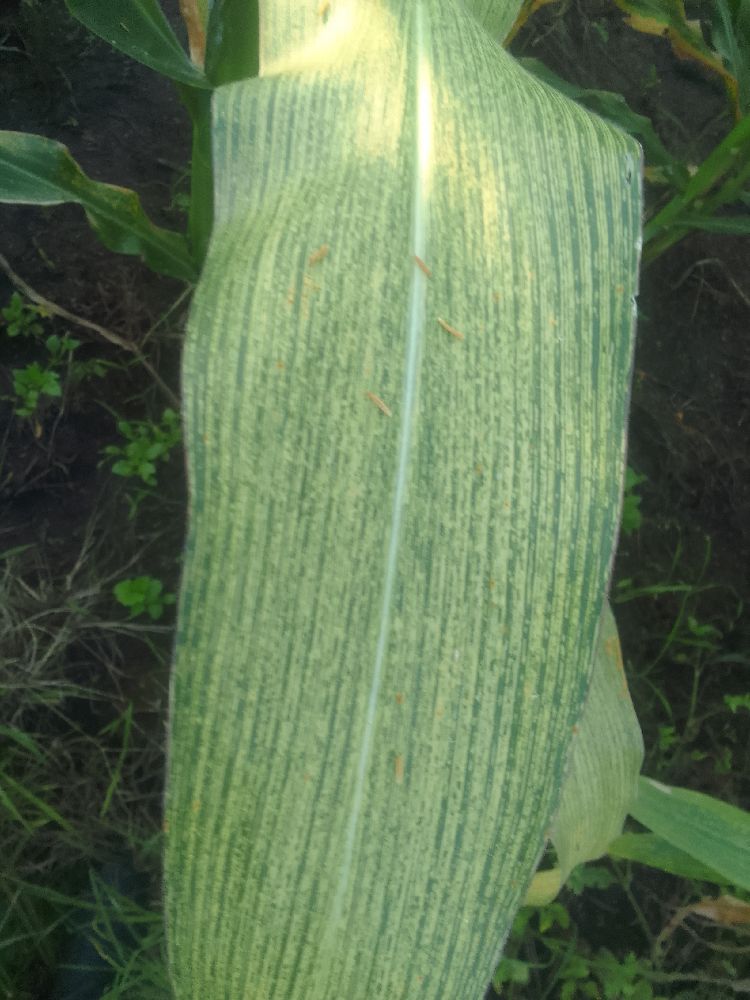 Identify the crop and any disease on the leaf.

maize, maize streak virus
